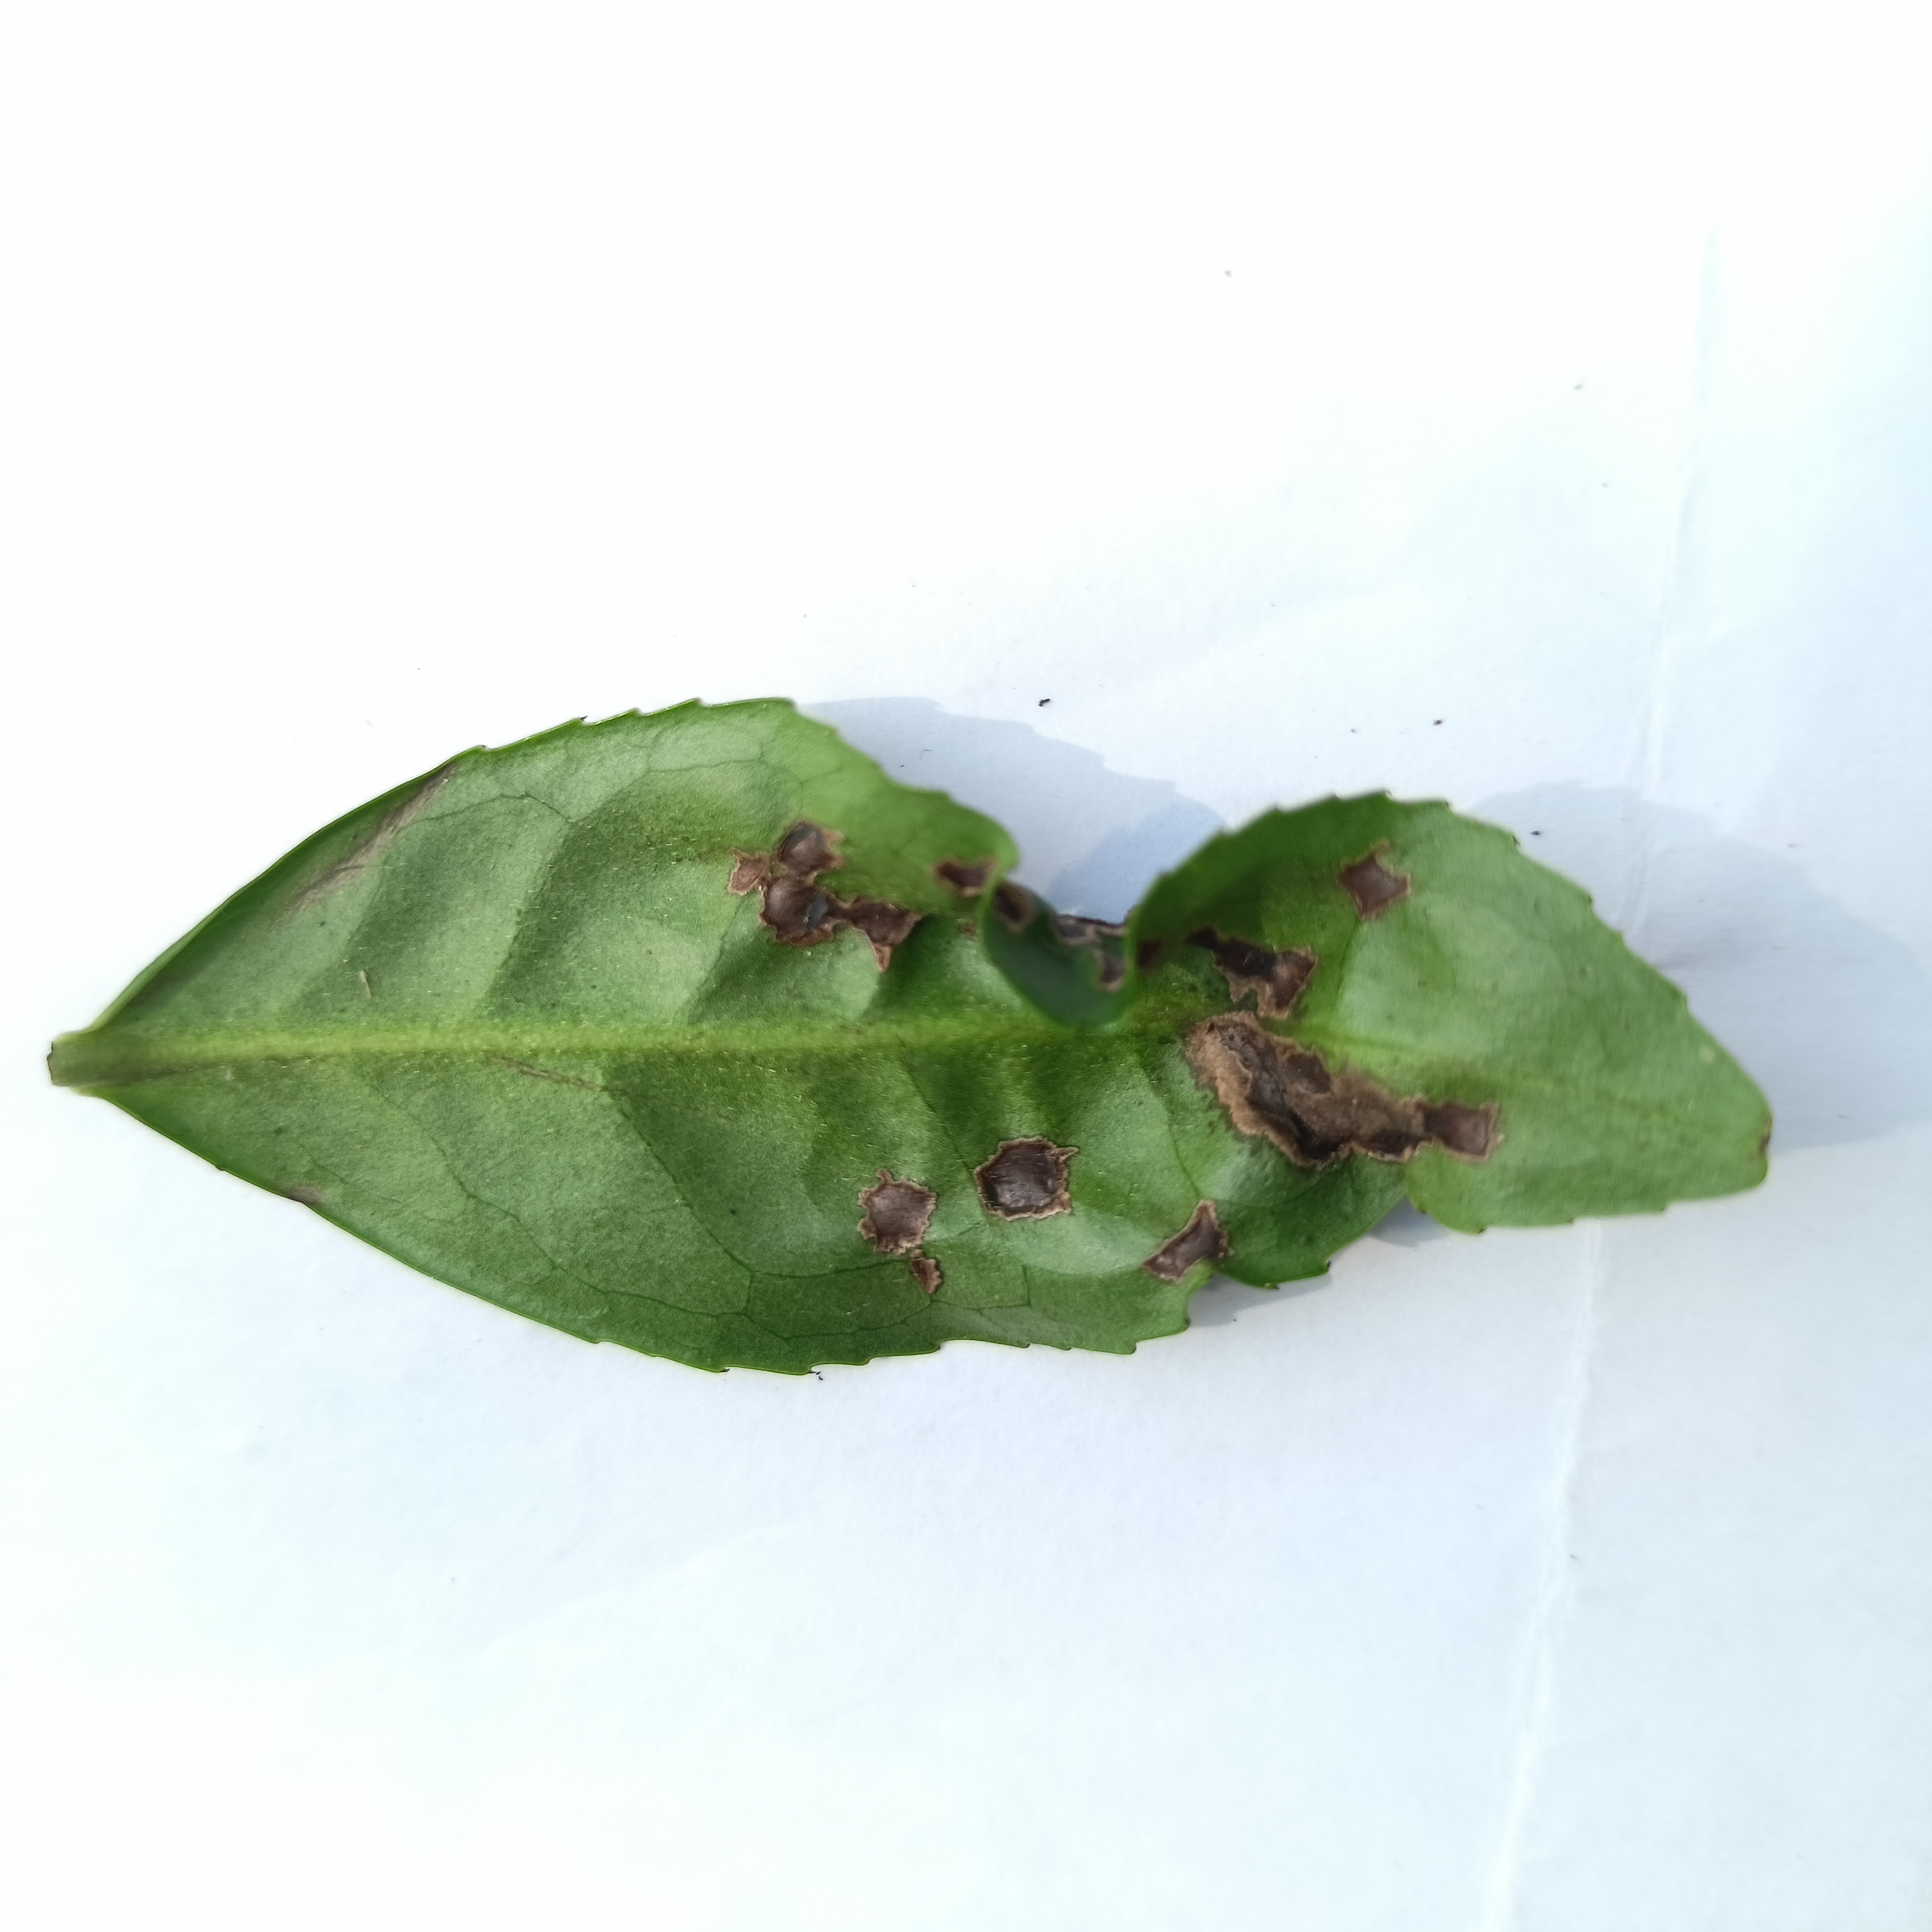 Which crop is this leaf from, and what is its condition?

tea, helopeltis
